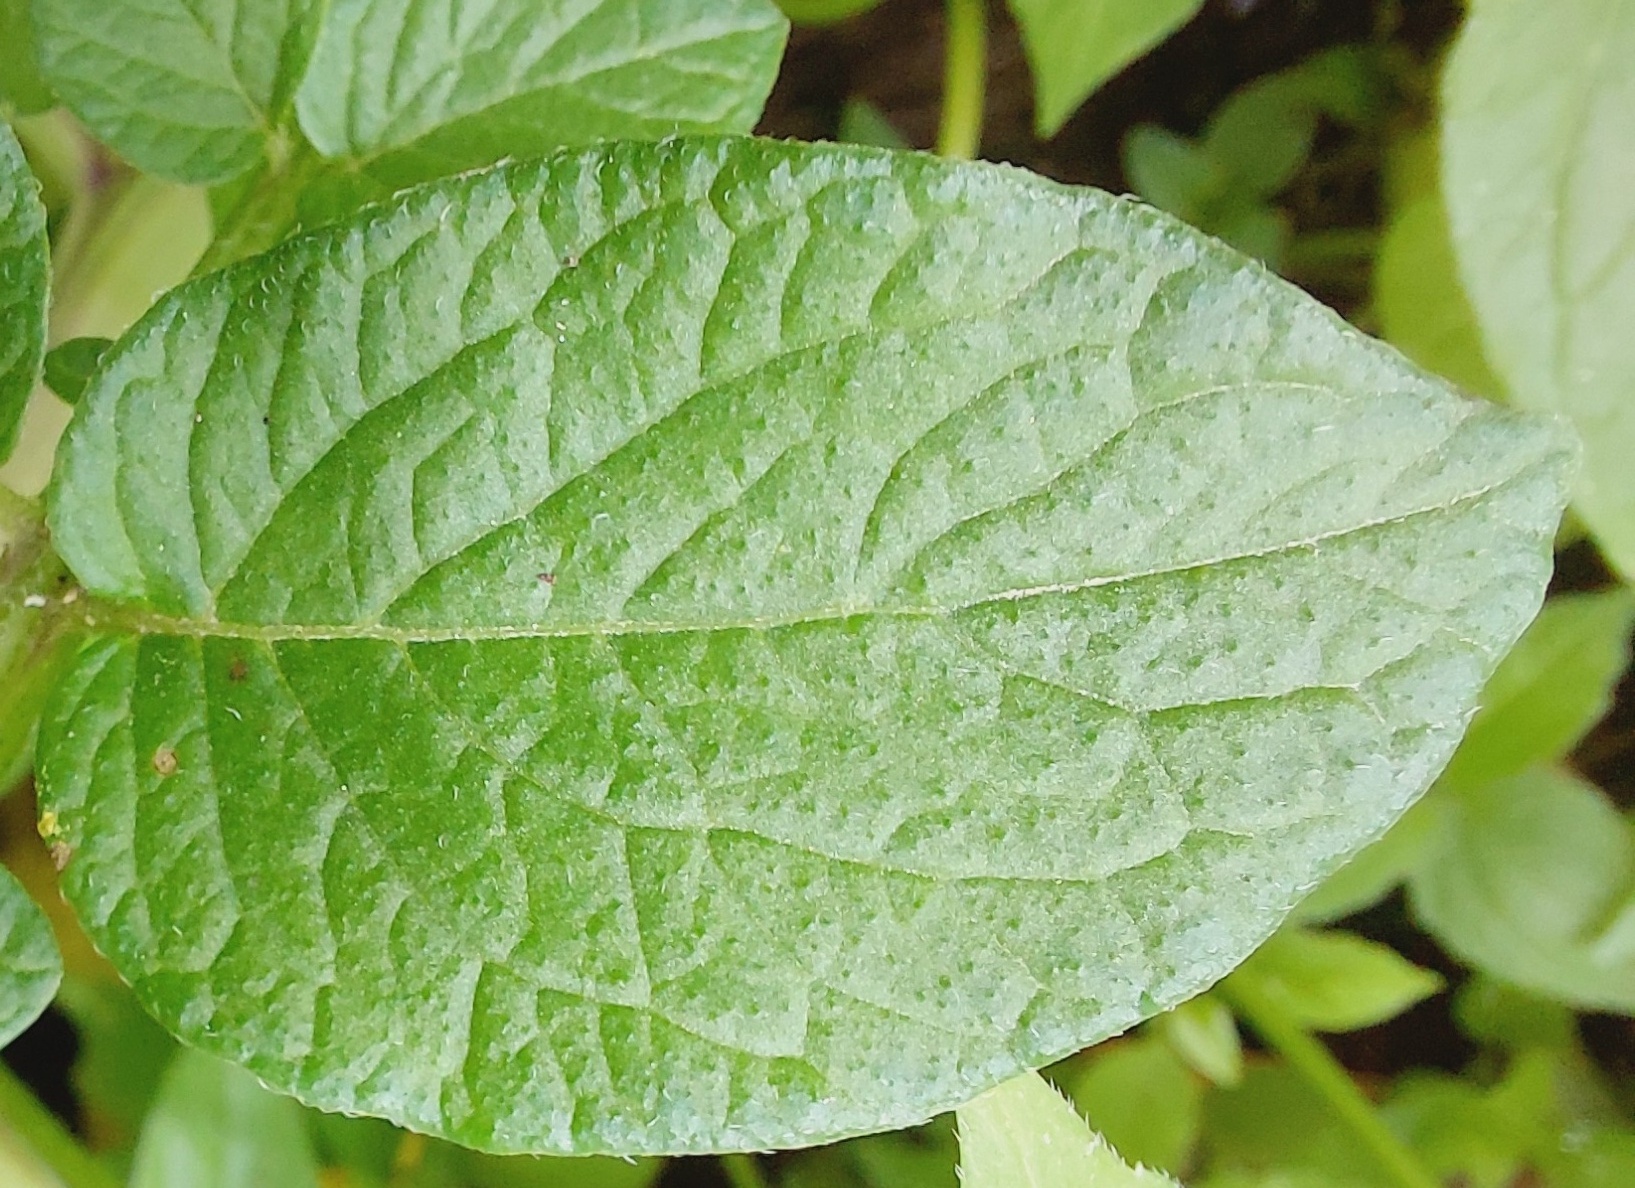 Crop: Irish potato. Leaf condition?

healthy
